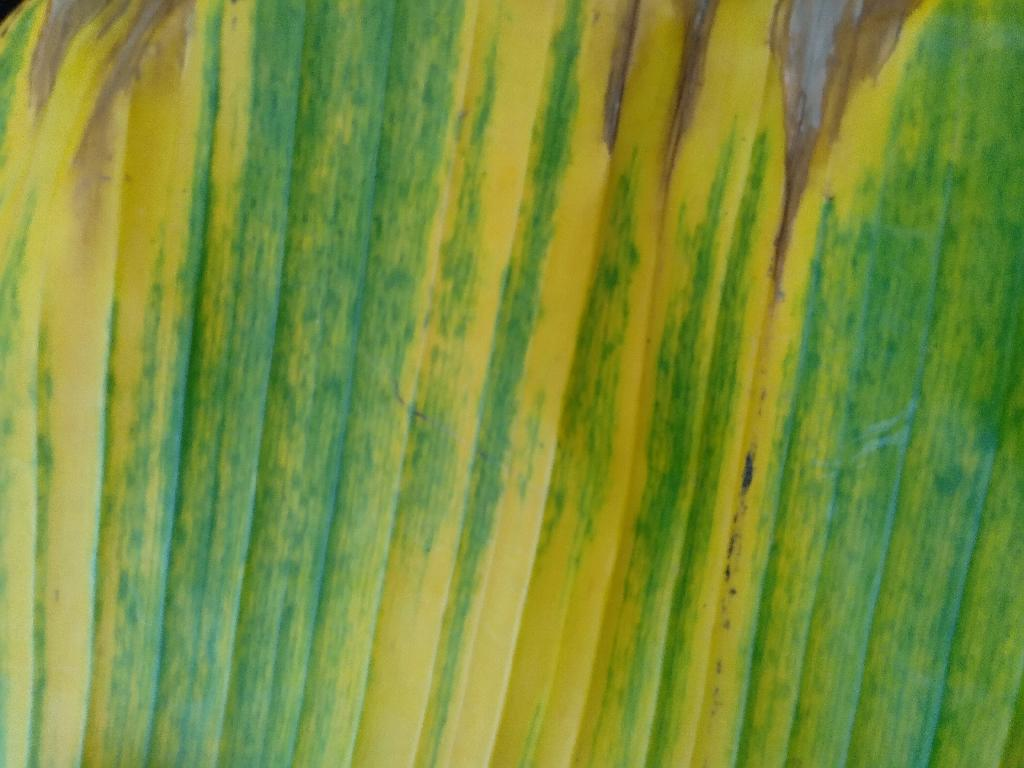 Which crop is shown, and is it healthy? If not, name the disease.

banana, fusarium wilt race 1
